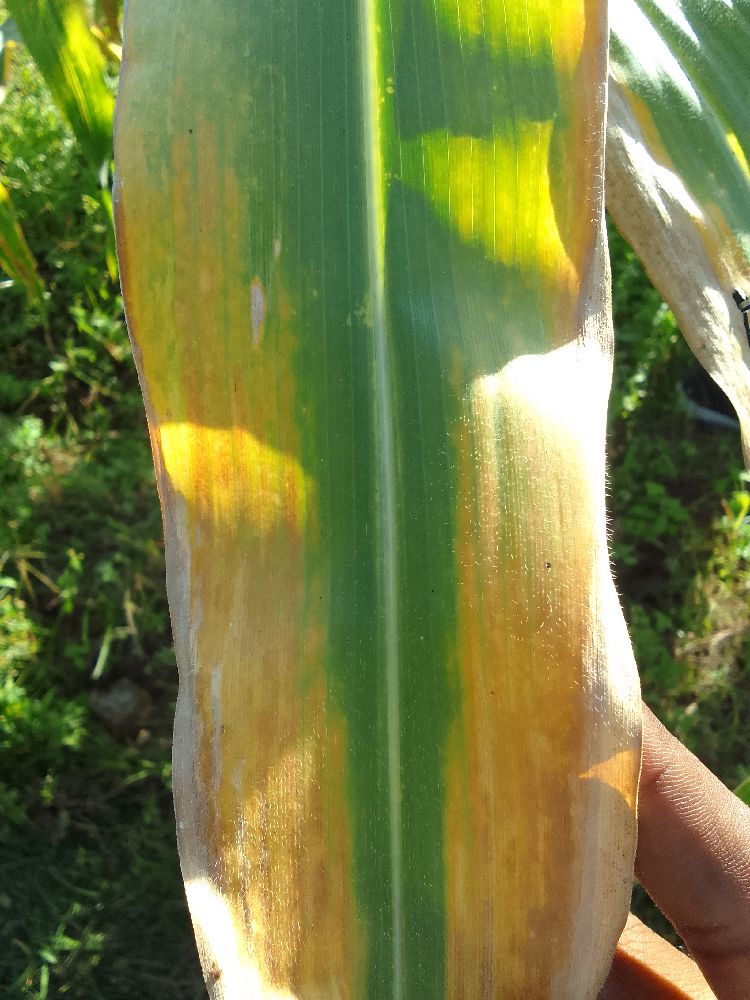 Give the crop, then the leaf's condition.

maize, maize lethal necrosis
